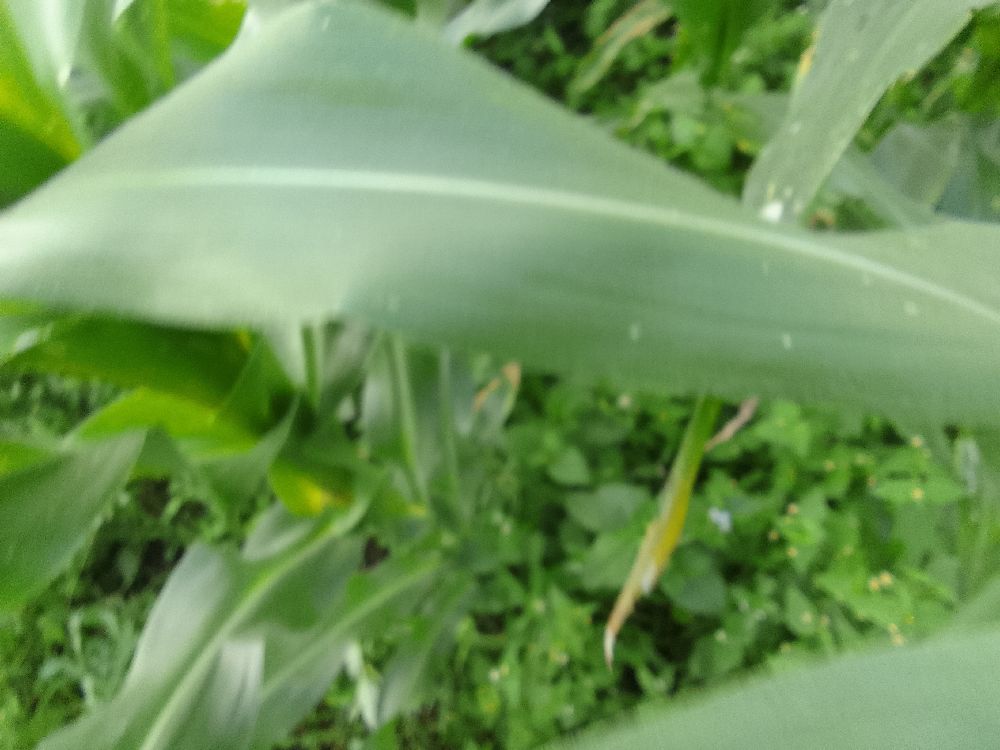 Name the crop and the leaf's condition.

maize, healthy
